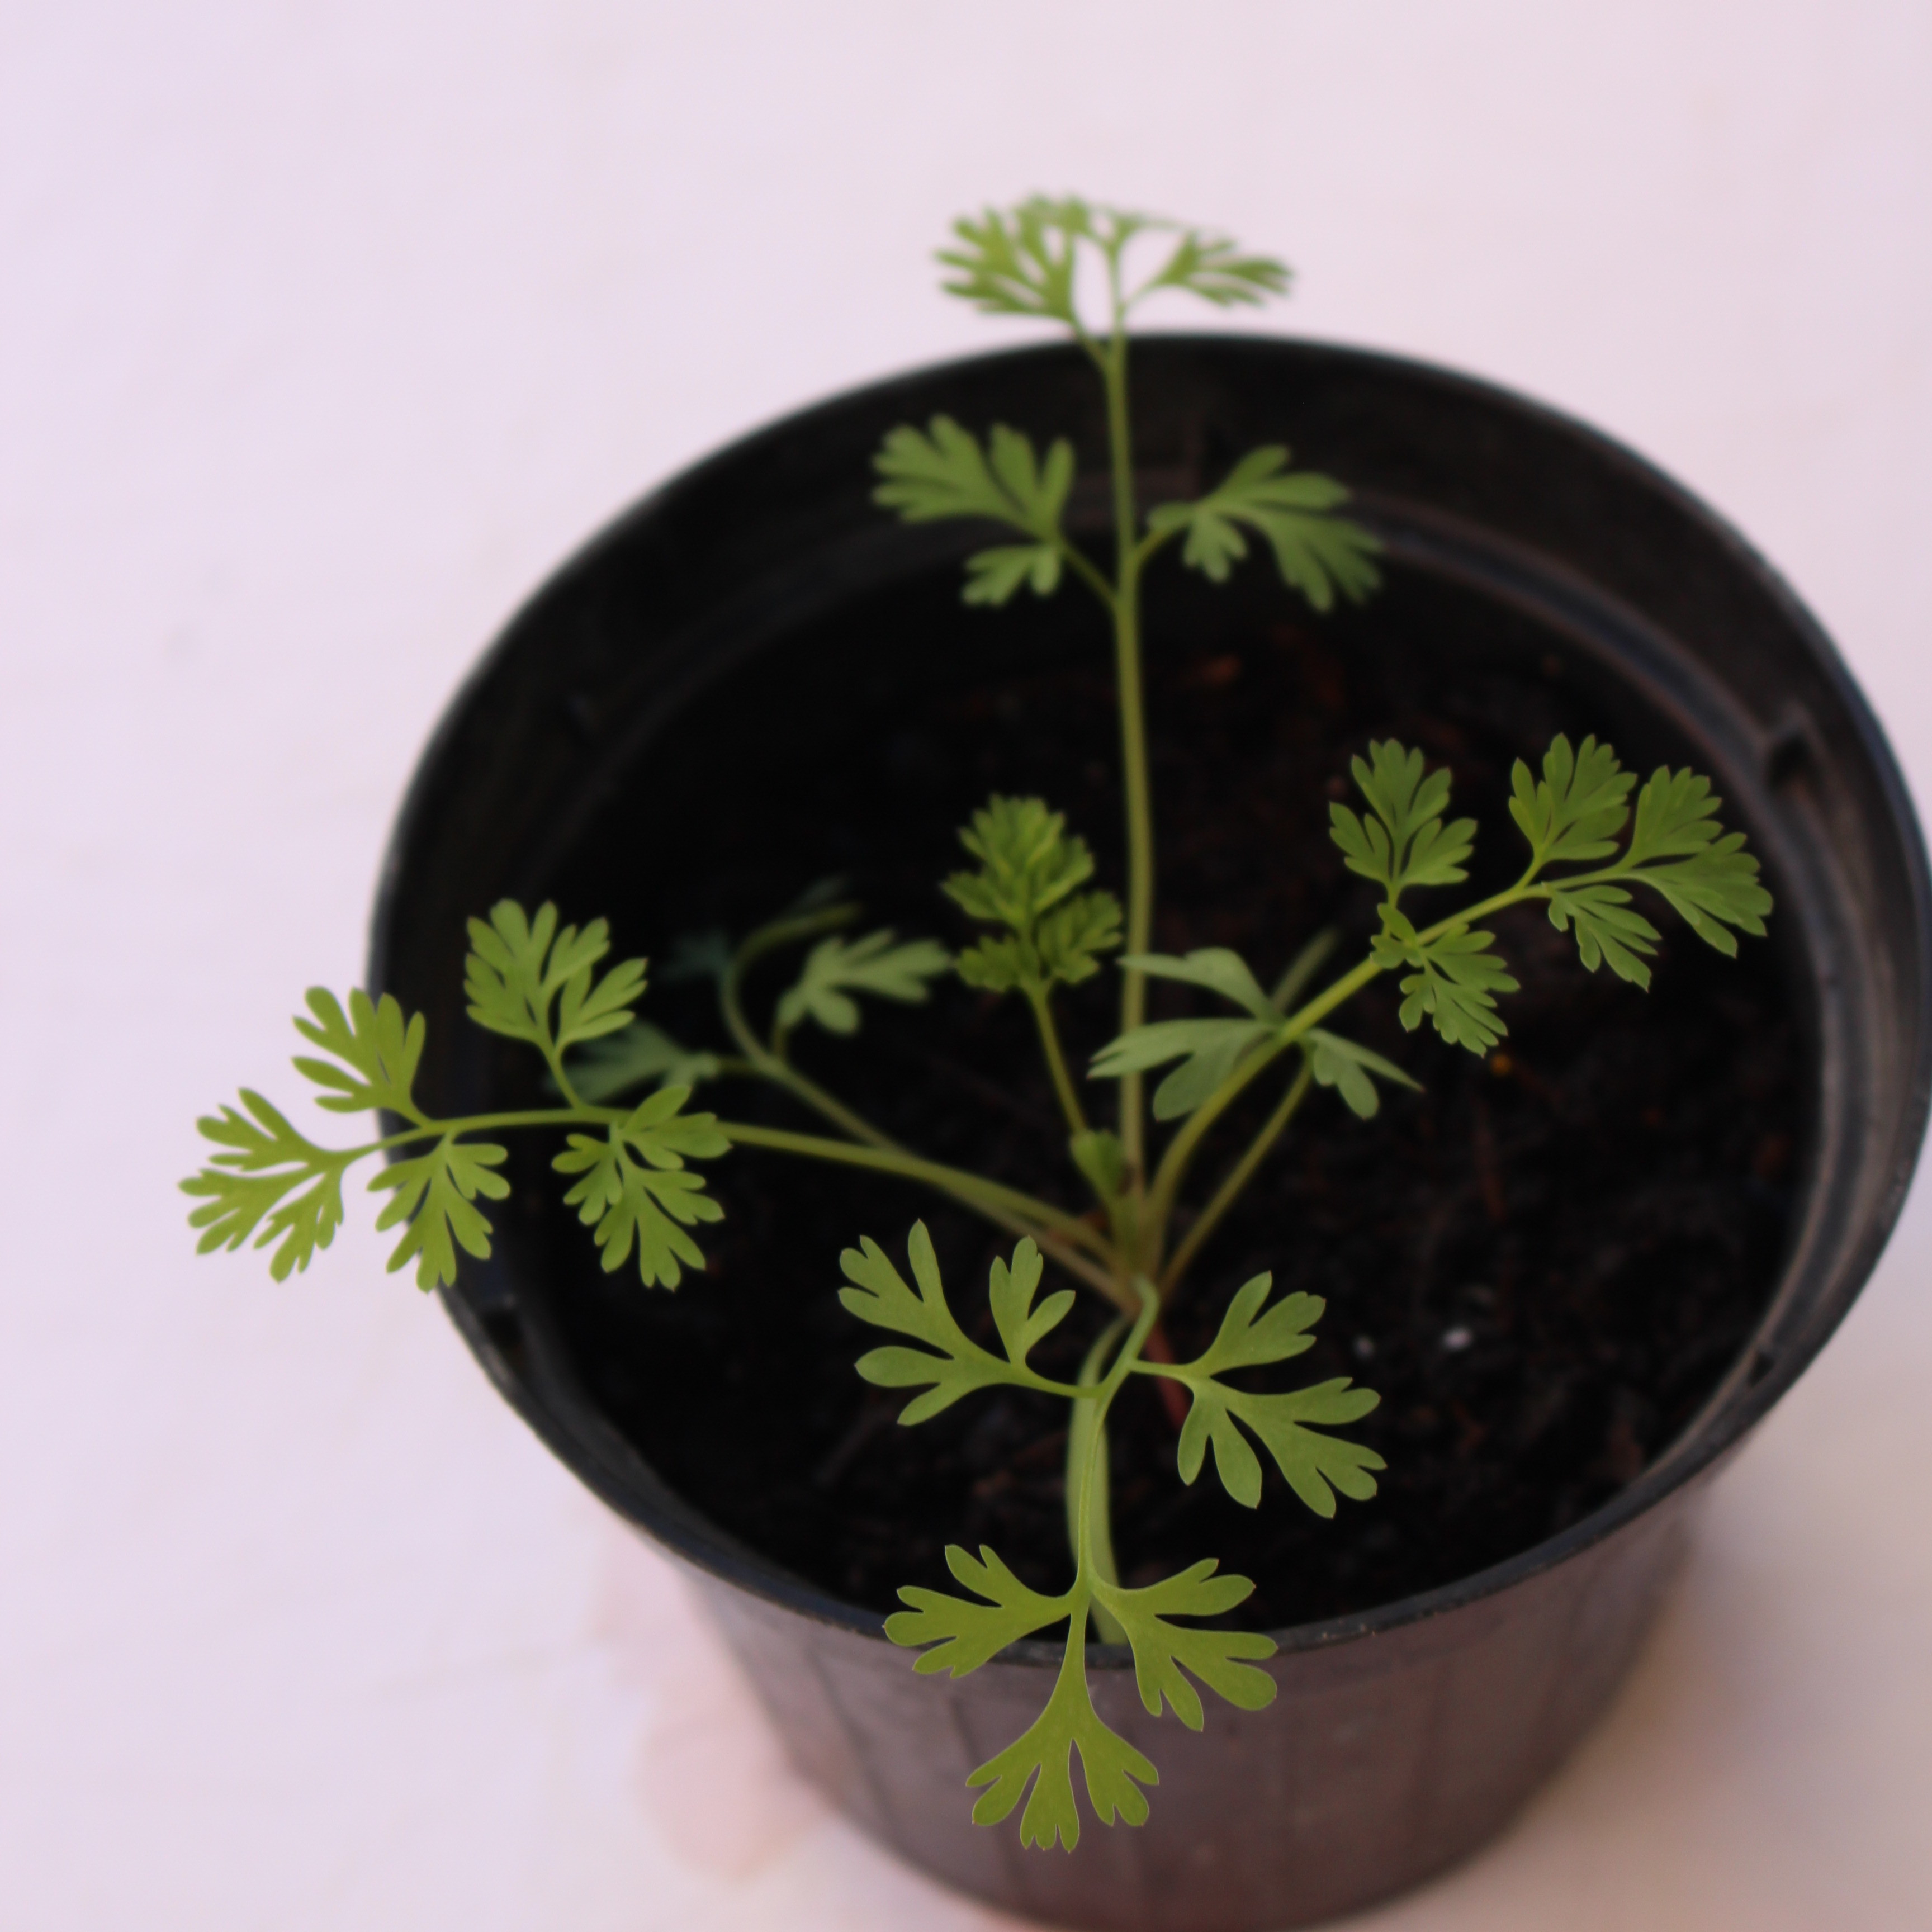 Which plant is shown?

Fumaria officinalis
